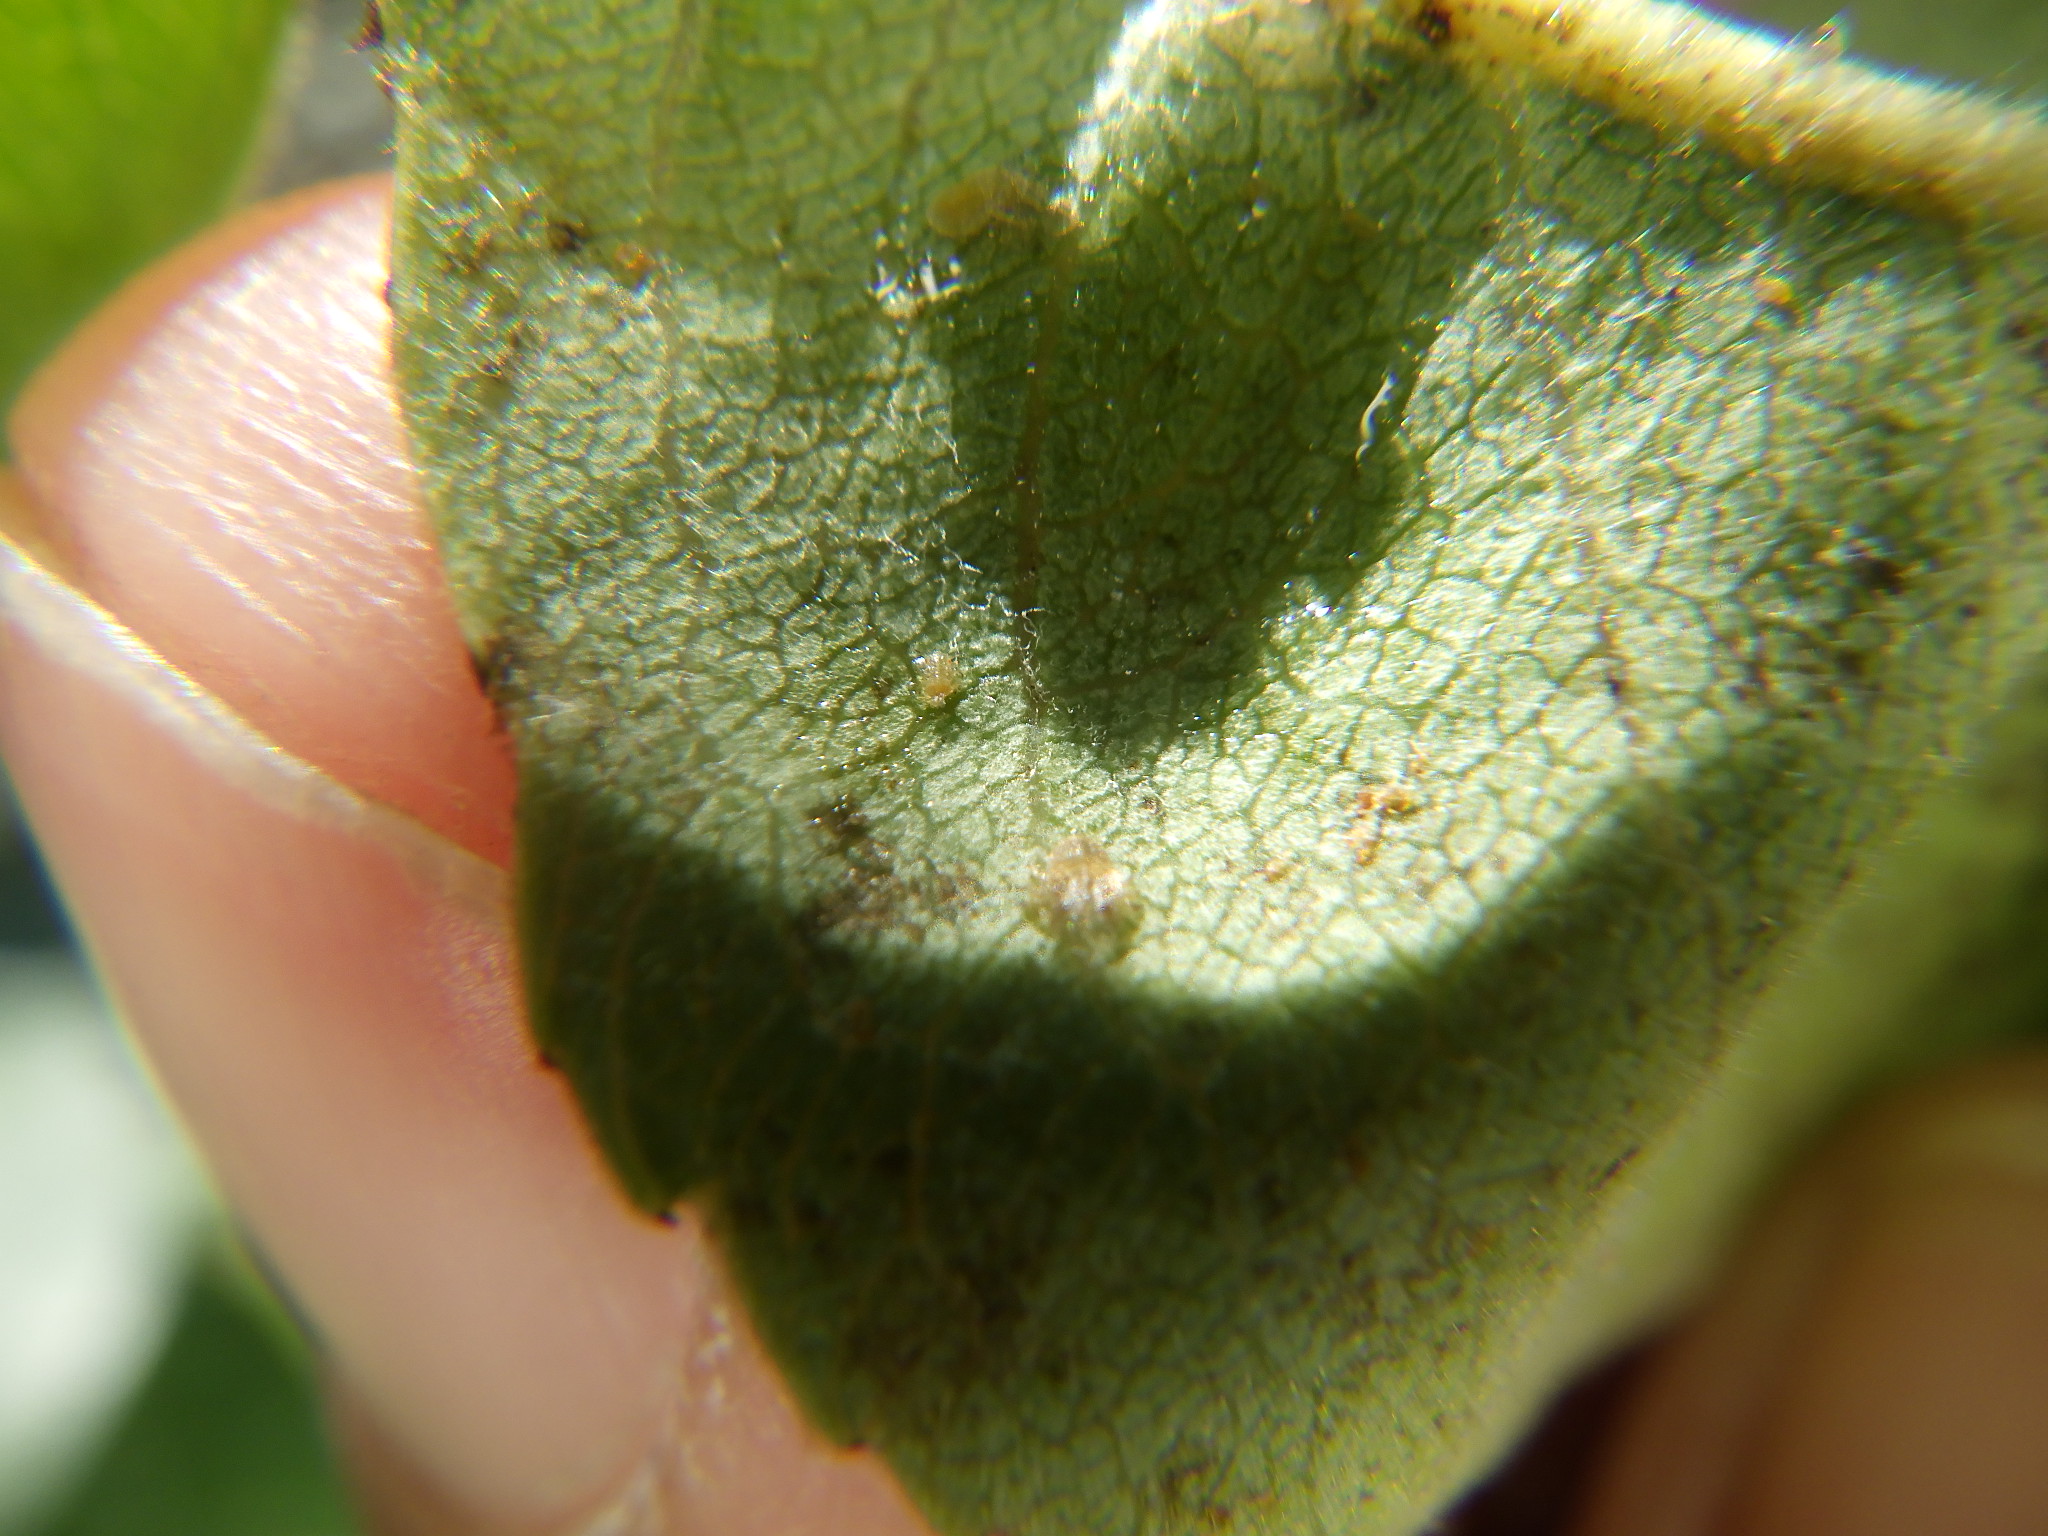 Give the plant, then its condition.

pear, psyllid
